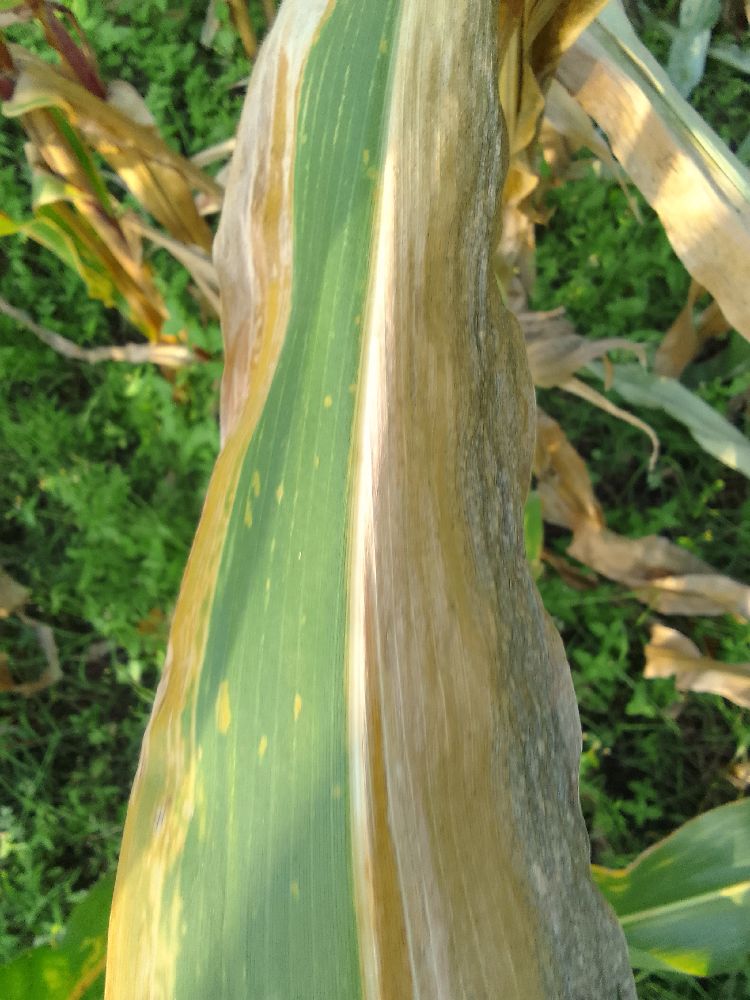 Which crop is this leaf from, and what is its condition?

maize, maize lethal necrosis
